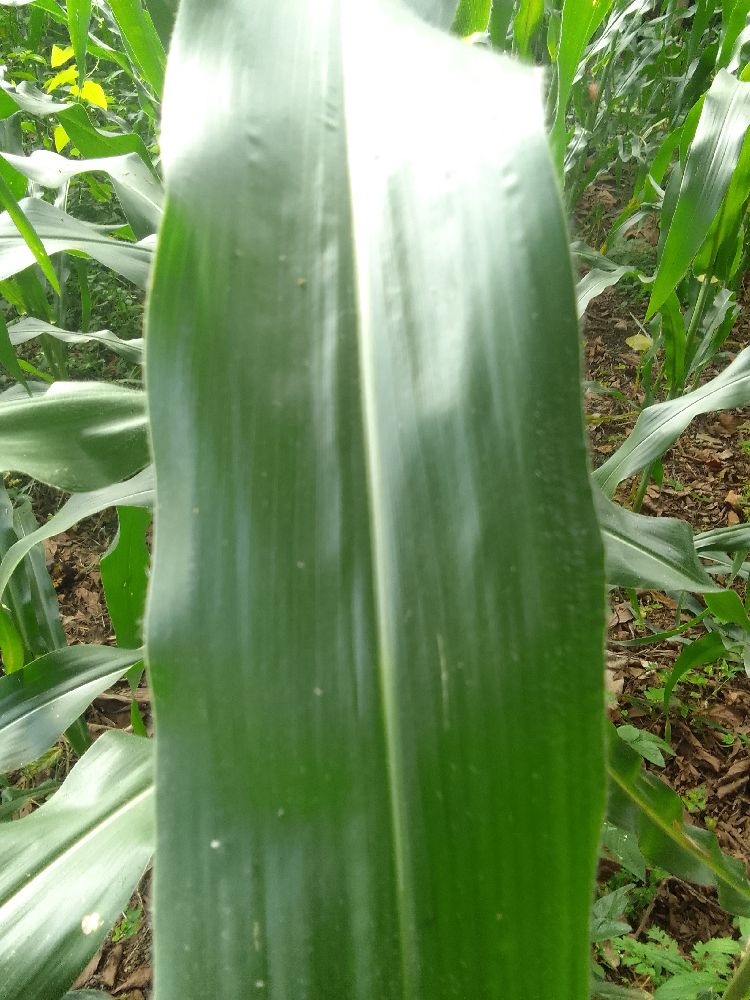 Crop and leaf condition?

maize, healthy
